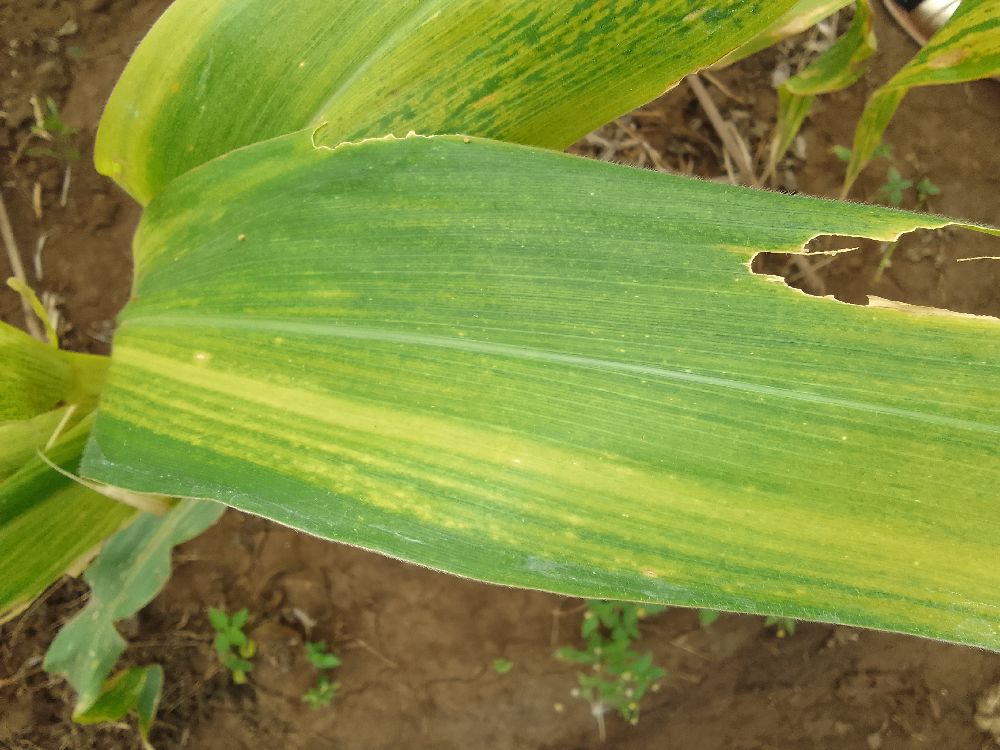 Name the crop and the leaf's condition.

maize, maize lethal necrosis
